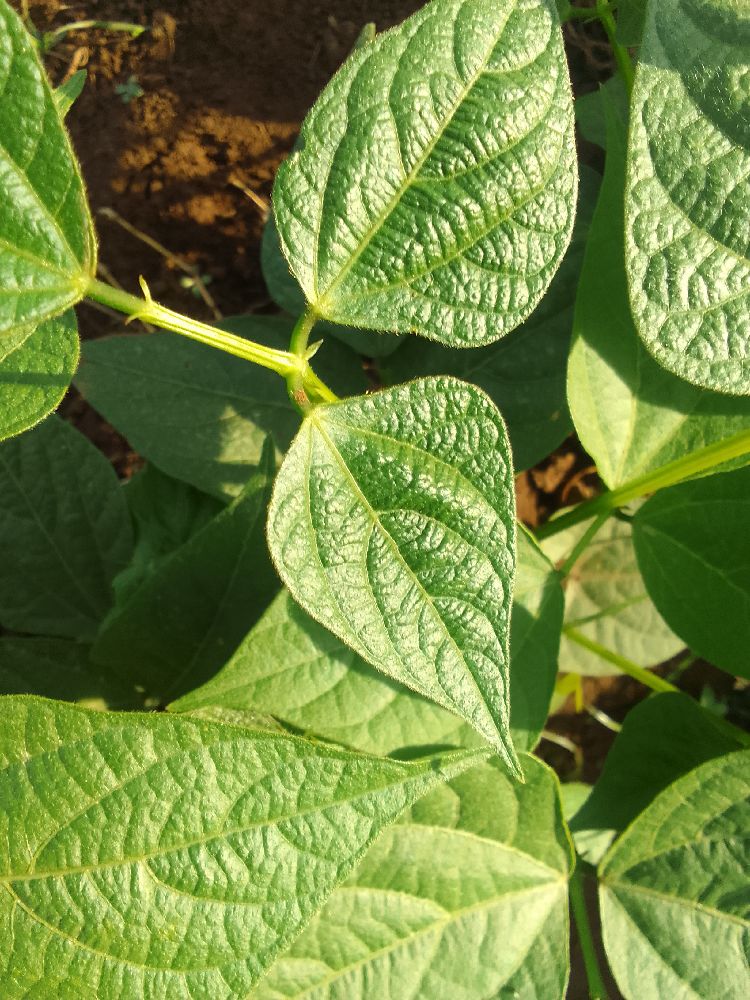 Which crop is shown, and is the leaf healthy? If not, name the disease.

common bean, healthy
